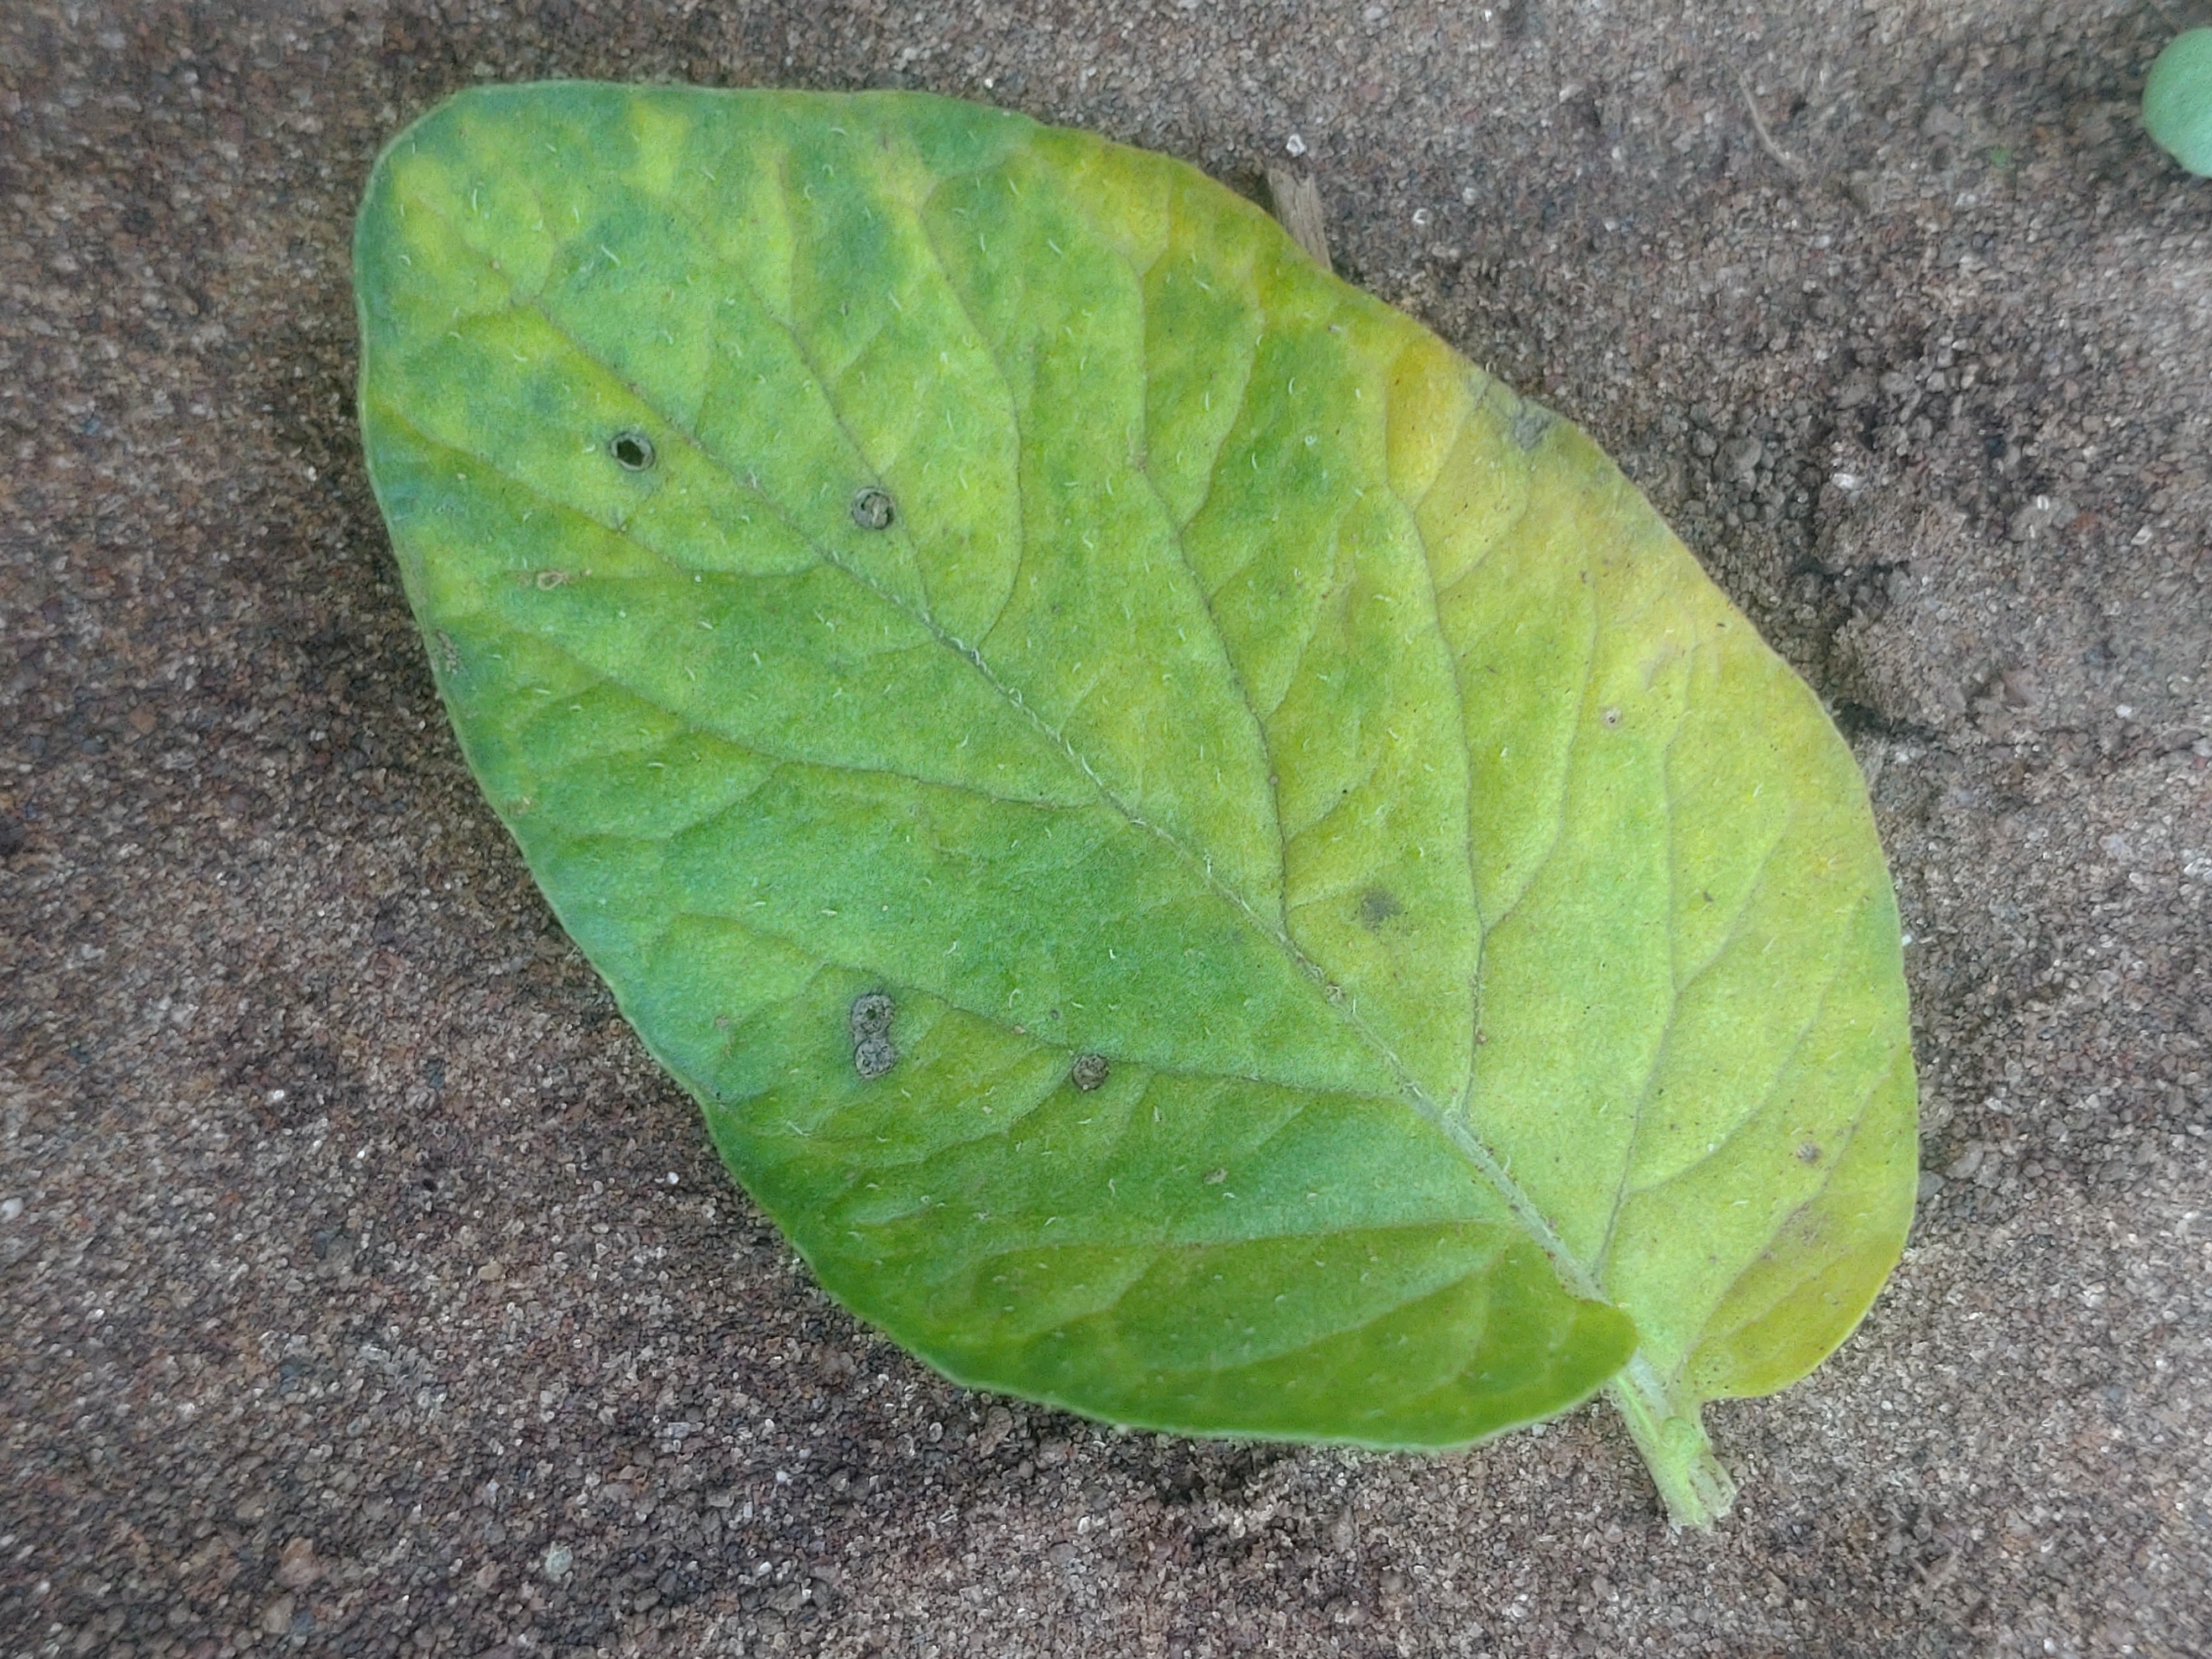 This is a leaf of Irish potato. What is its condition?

late blight
